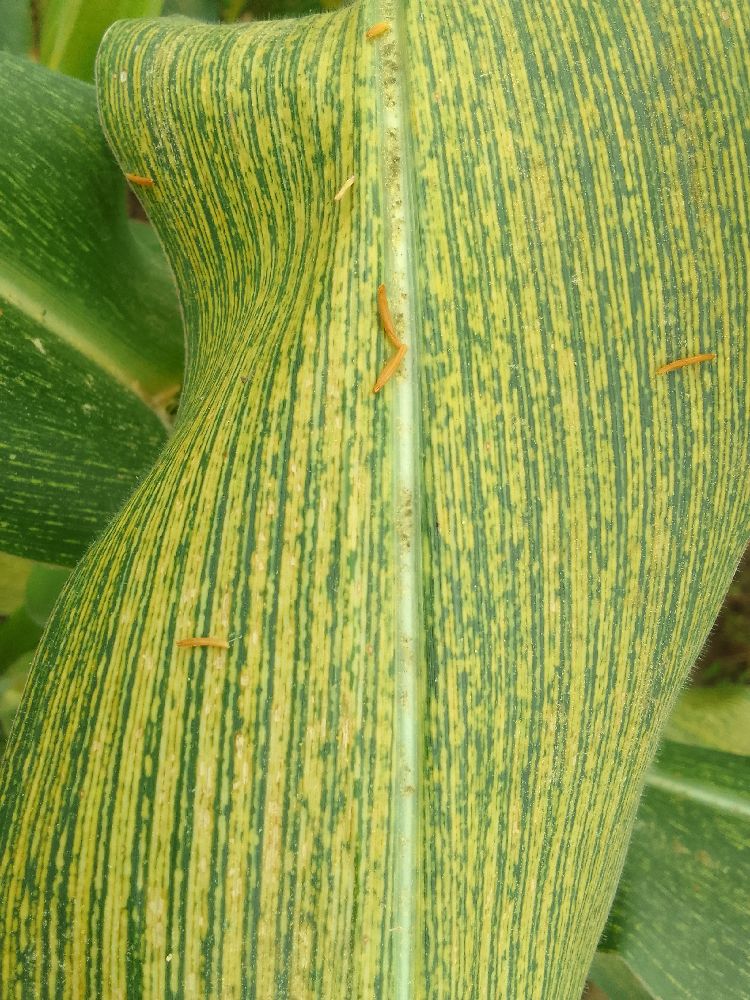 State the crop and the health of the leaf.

maize, maize streak virus
